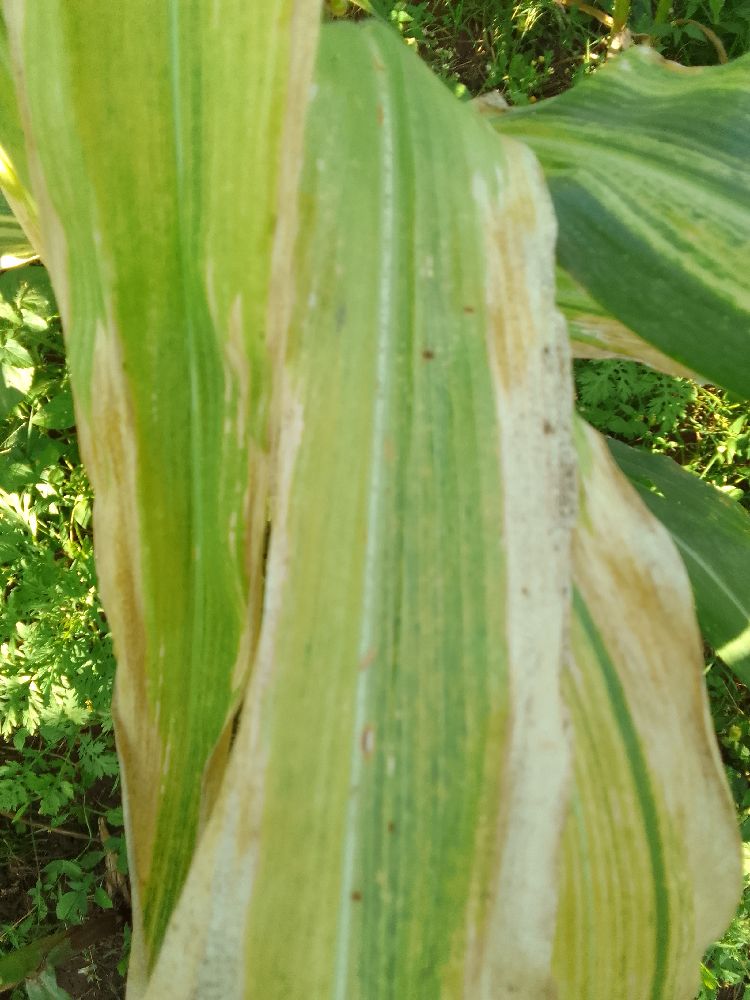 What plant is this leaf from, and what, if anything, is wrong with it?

maize, maize lethal necrosis
